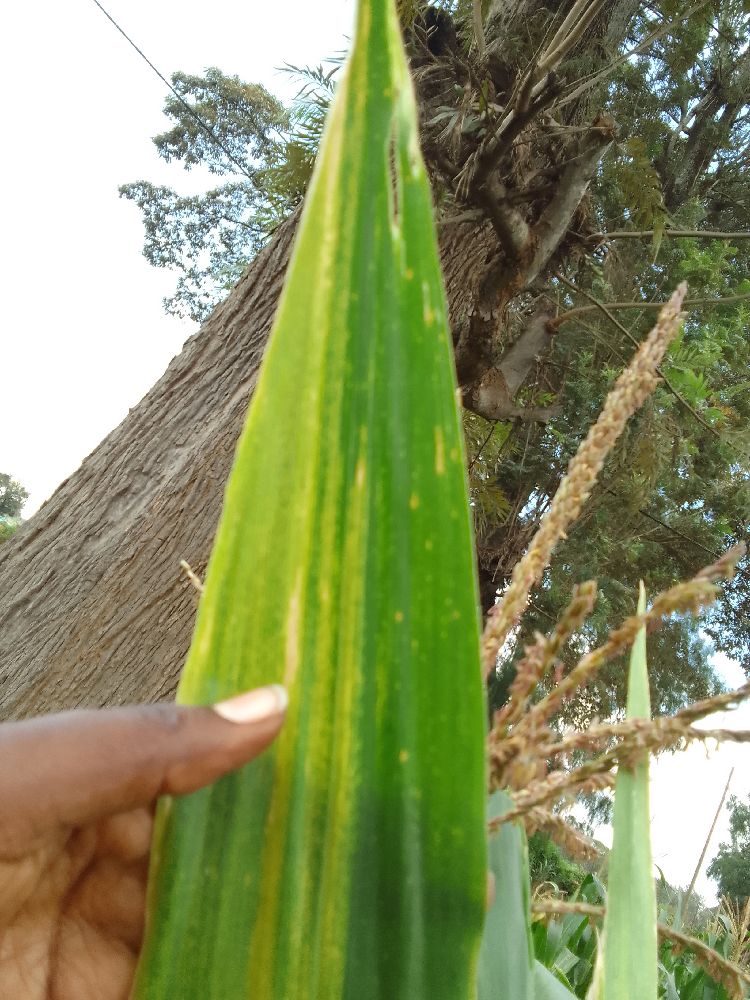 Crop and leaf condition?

maize, maize lethal necrosis
